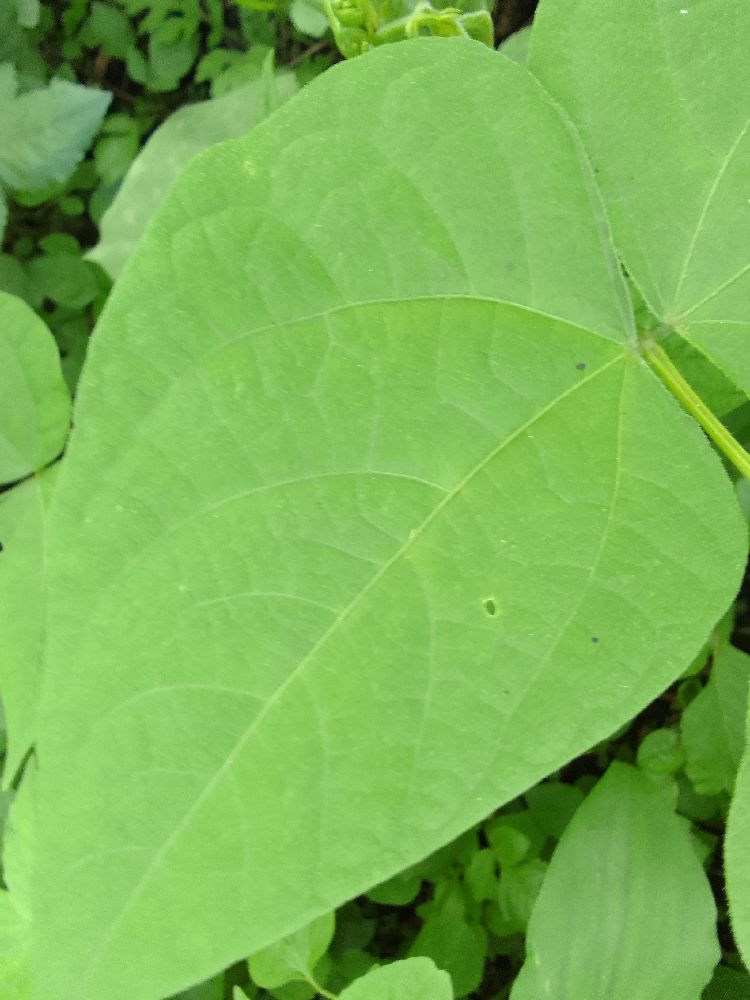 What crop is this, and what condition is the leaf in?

common bean, healthy
